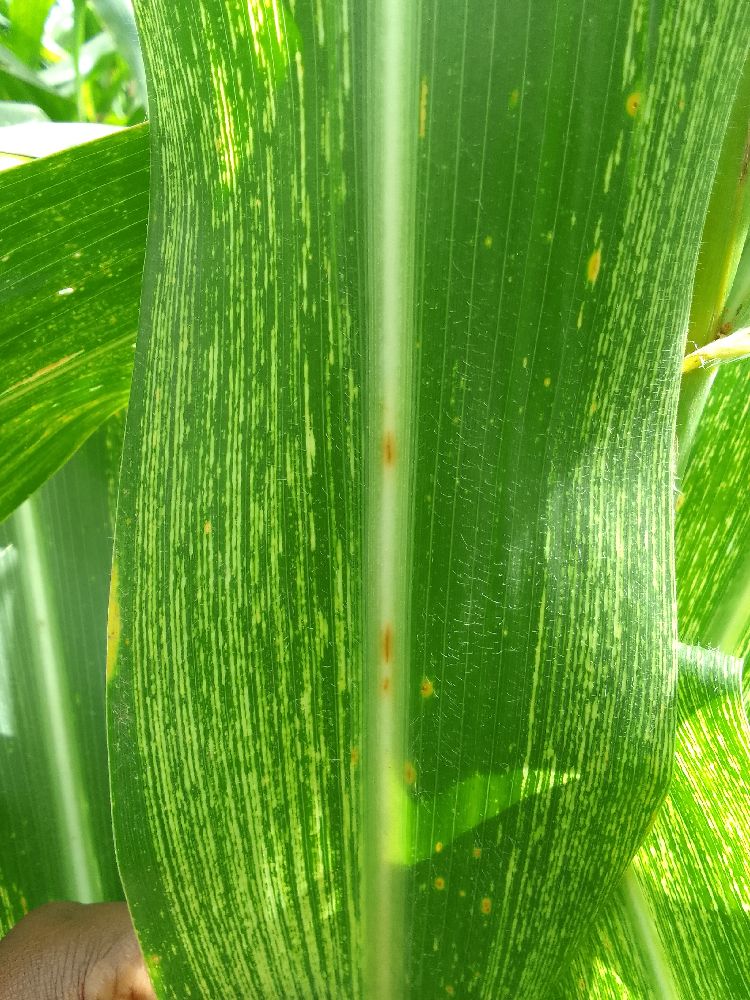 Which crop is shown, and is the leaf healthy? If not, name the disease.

maize, maize streak virus
